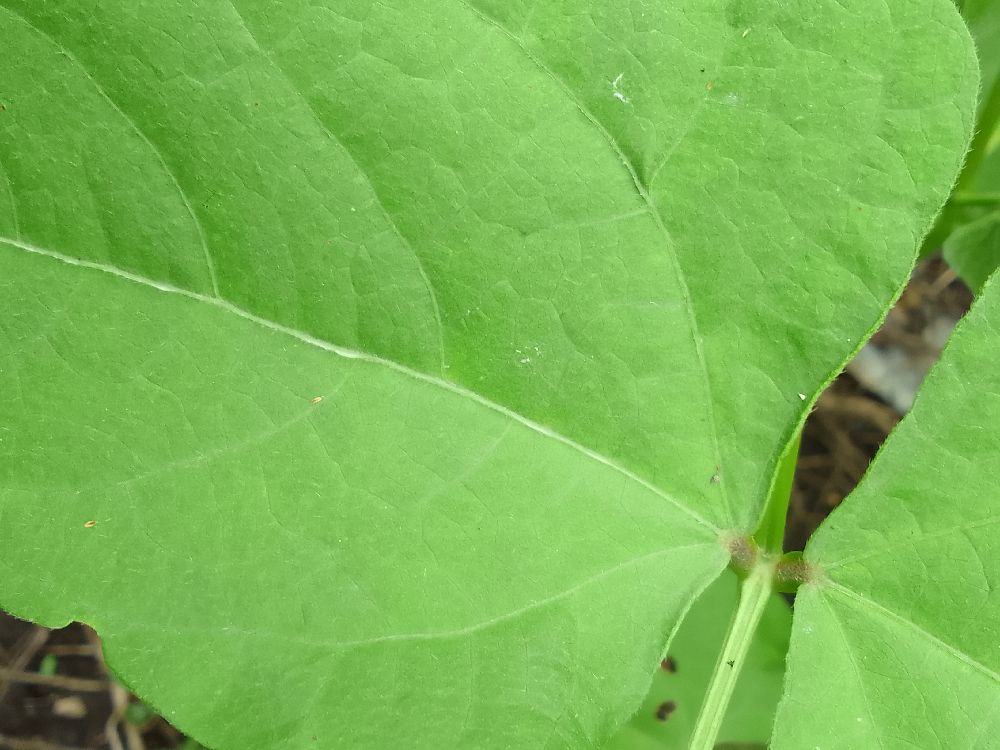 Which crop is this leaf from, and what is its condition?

common bean, healthy
